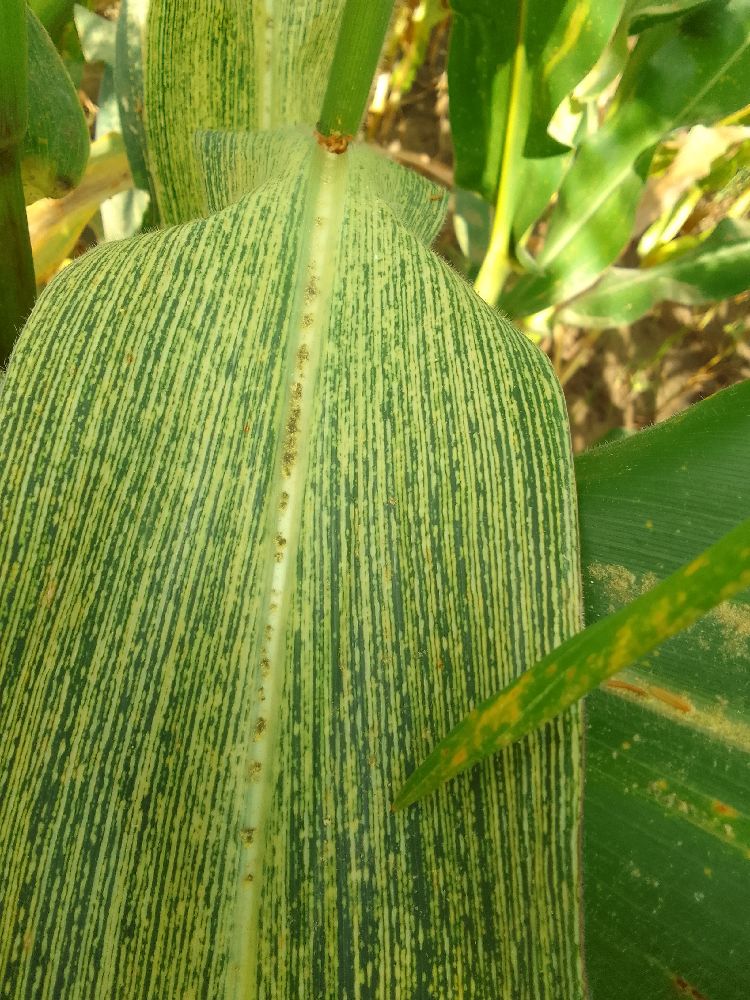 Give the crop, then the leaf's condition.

maize, maize streak virus
